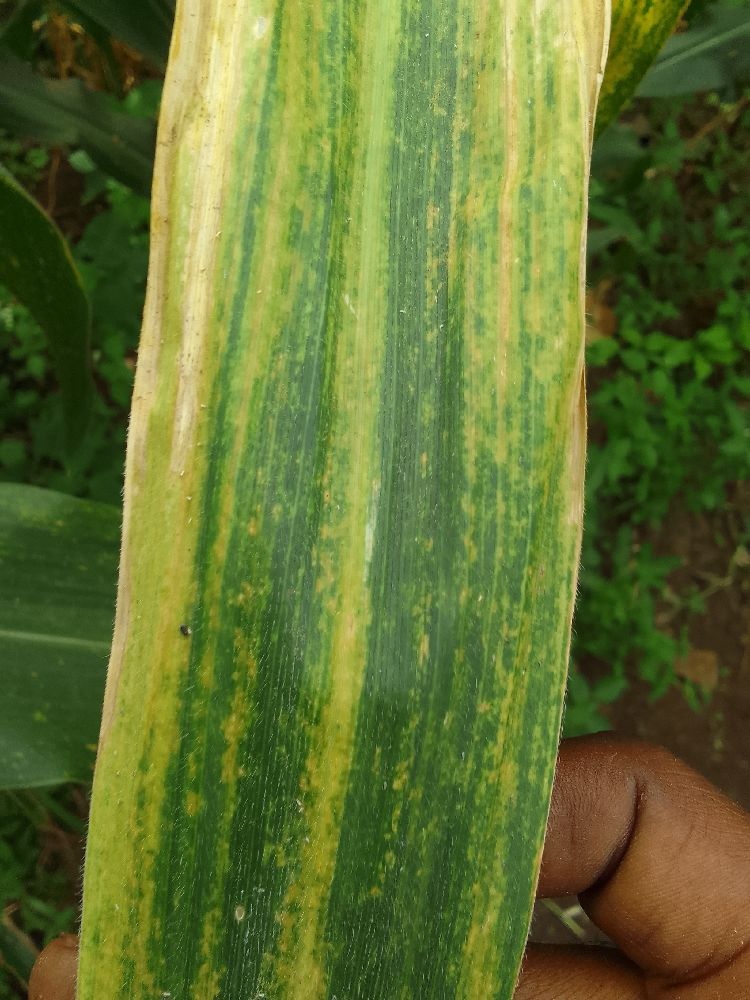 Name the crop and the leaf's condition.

maize, maize lethal necrosis
